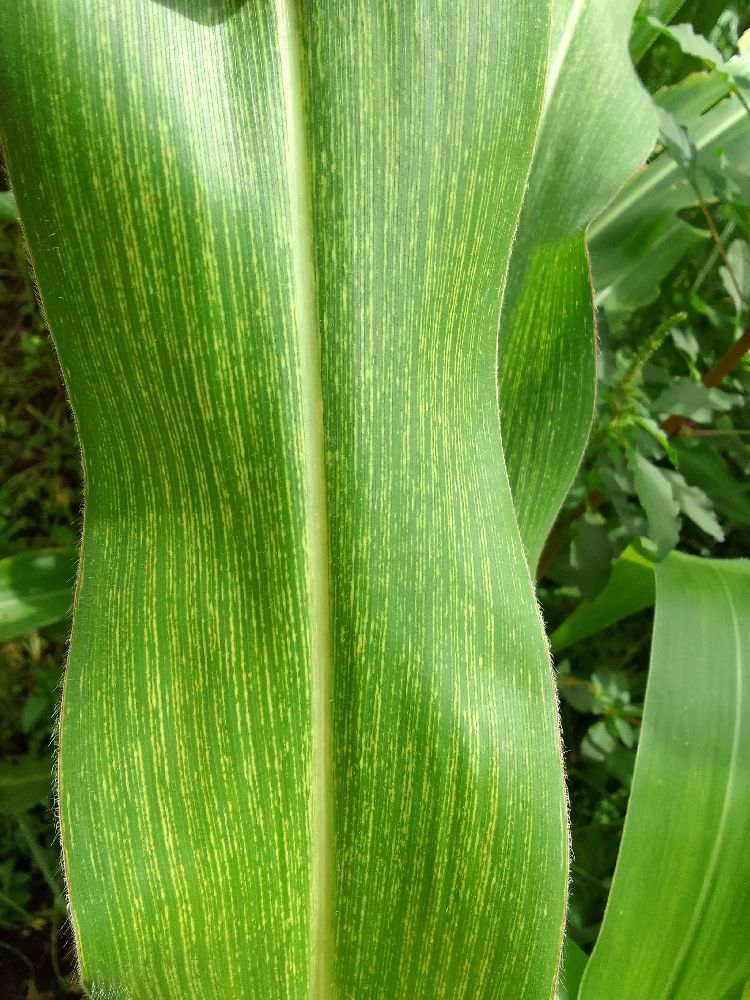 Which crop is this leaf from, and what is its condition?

maize, maize streak virus
